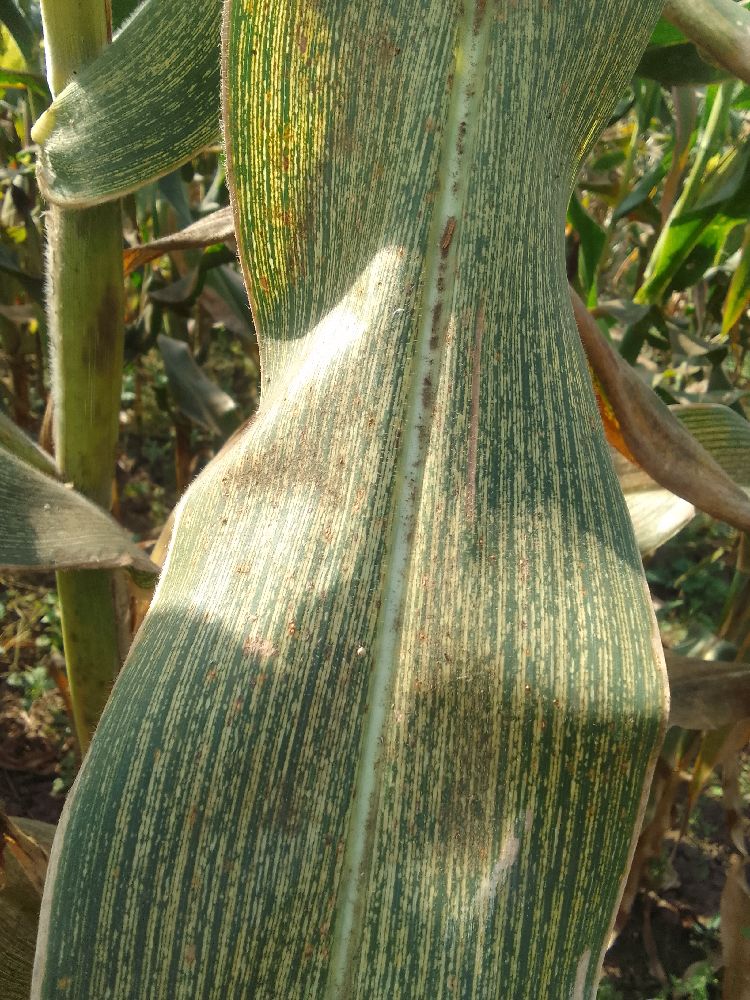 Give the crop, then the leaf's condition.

maize, maize streak virus
